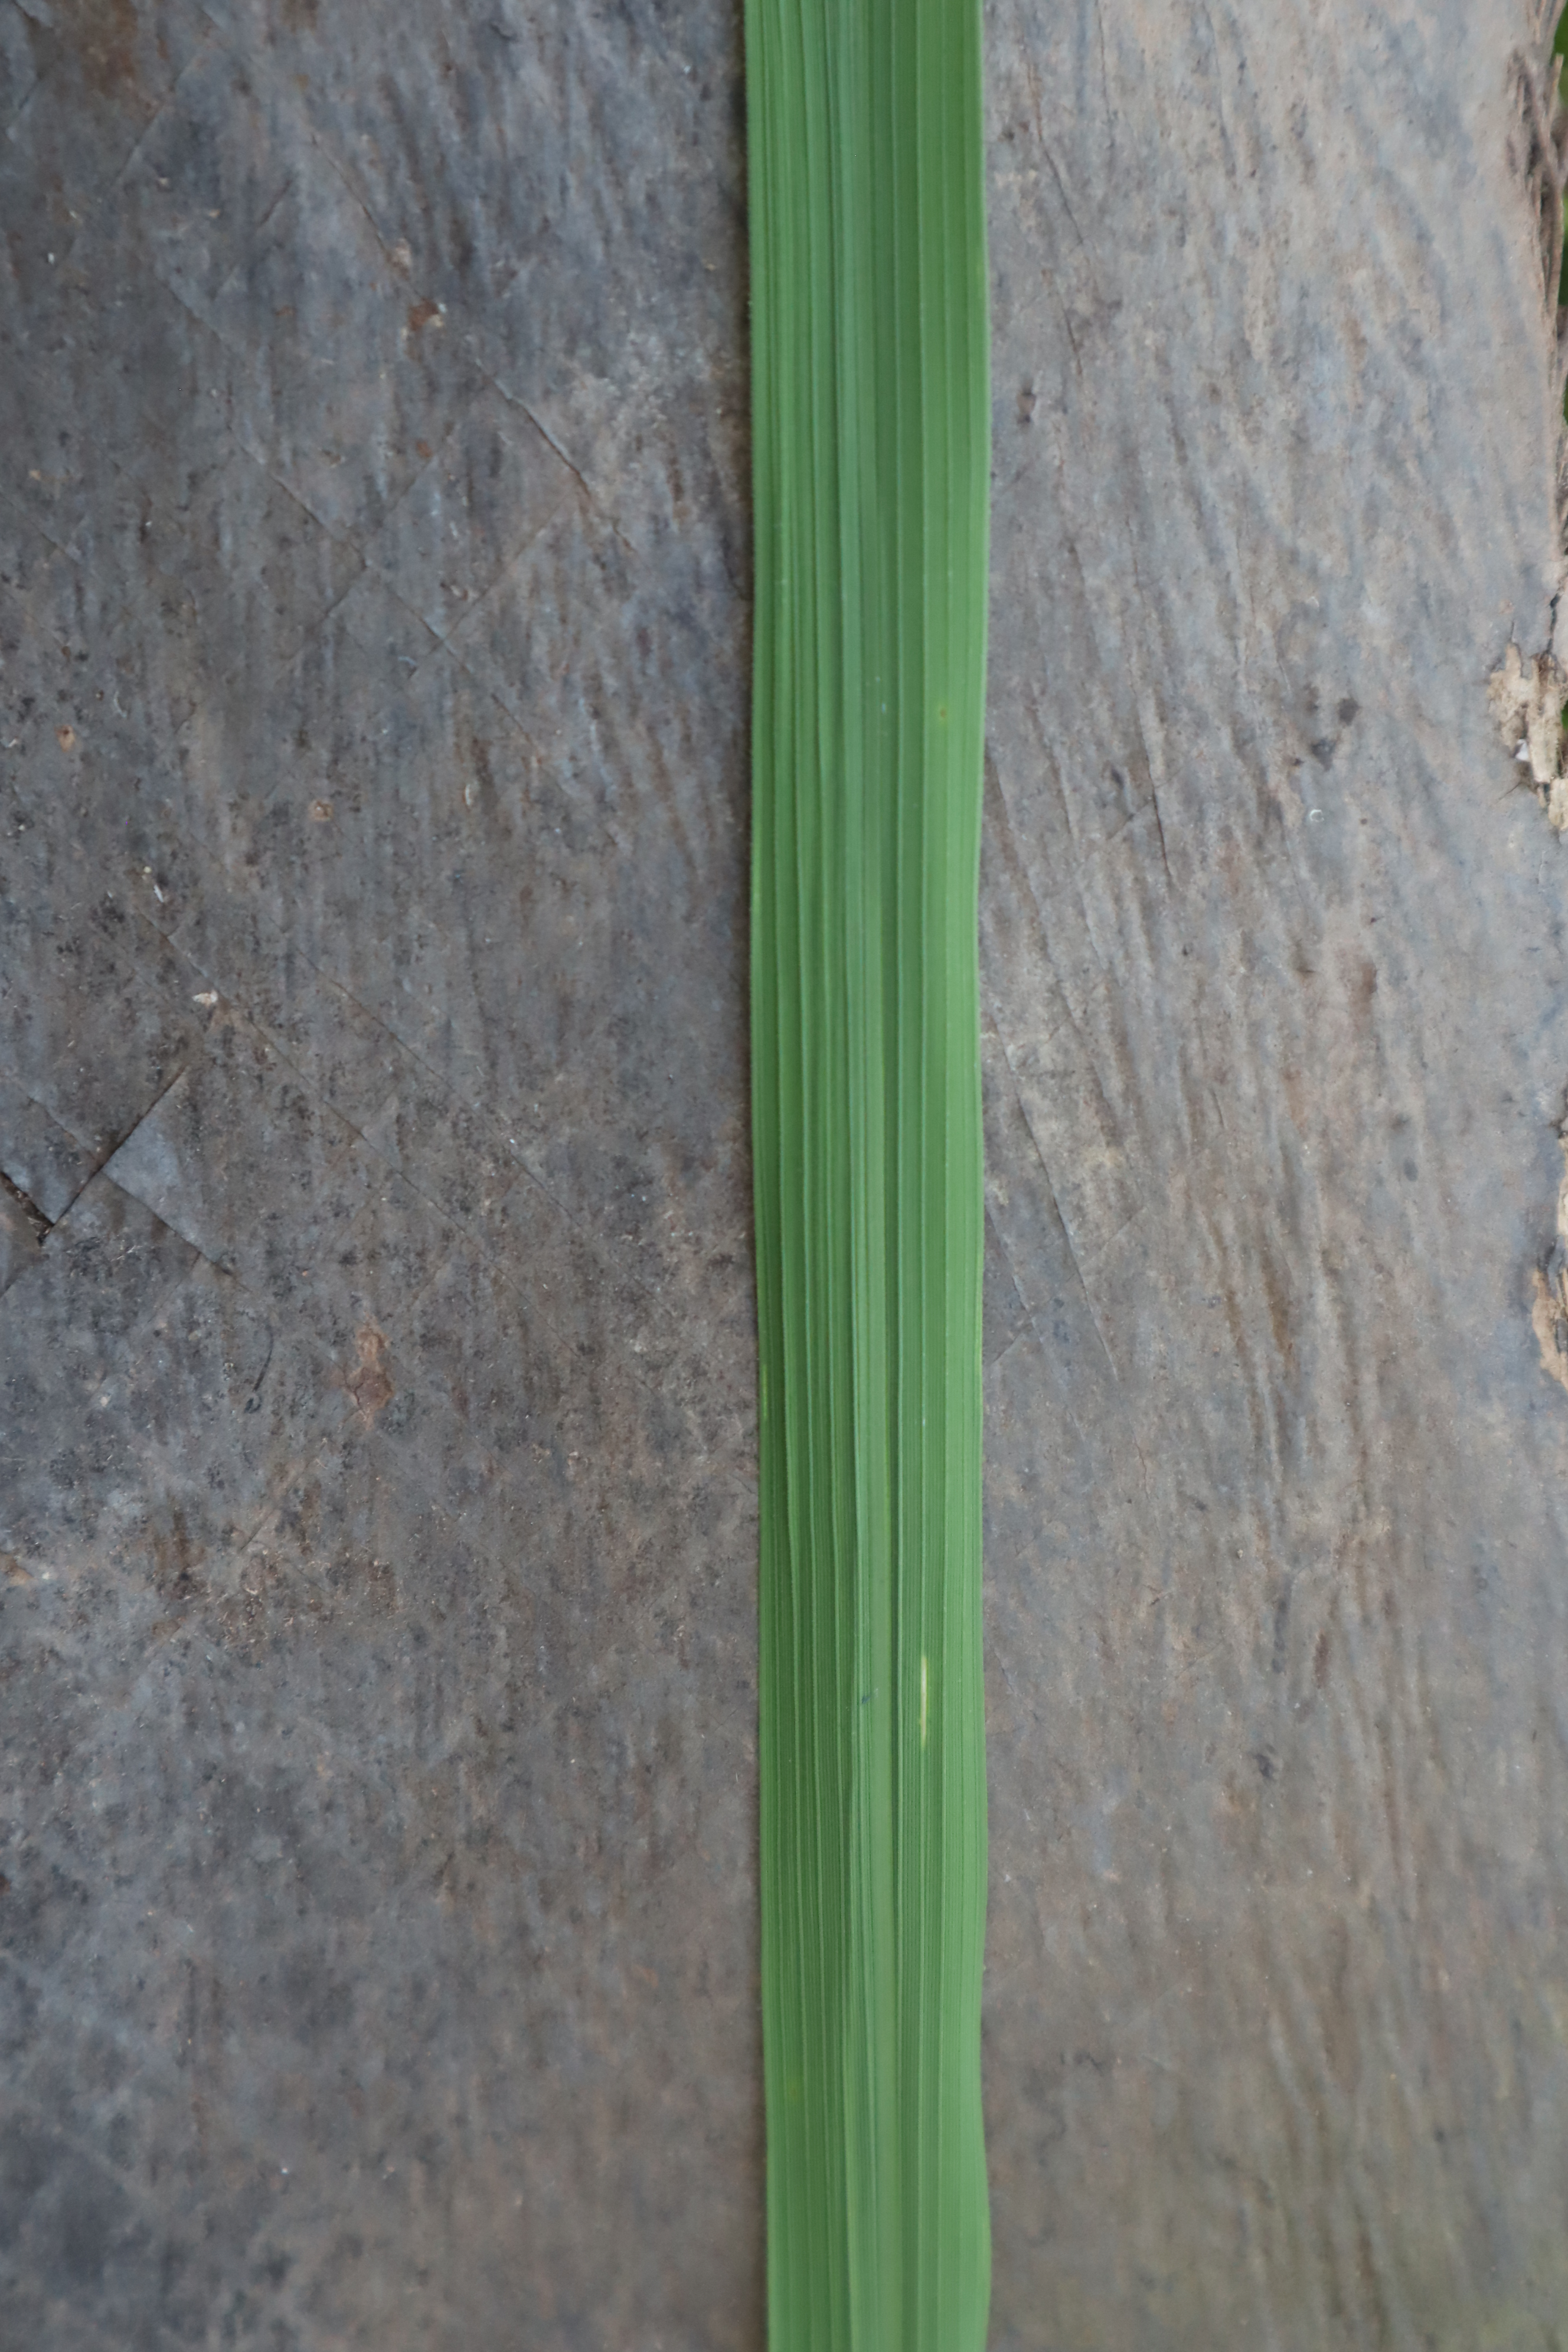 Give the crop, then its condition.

rice, healthy leaves
